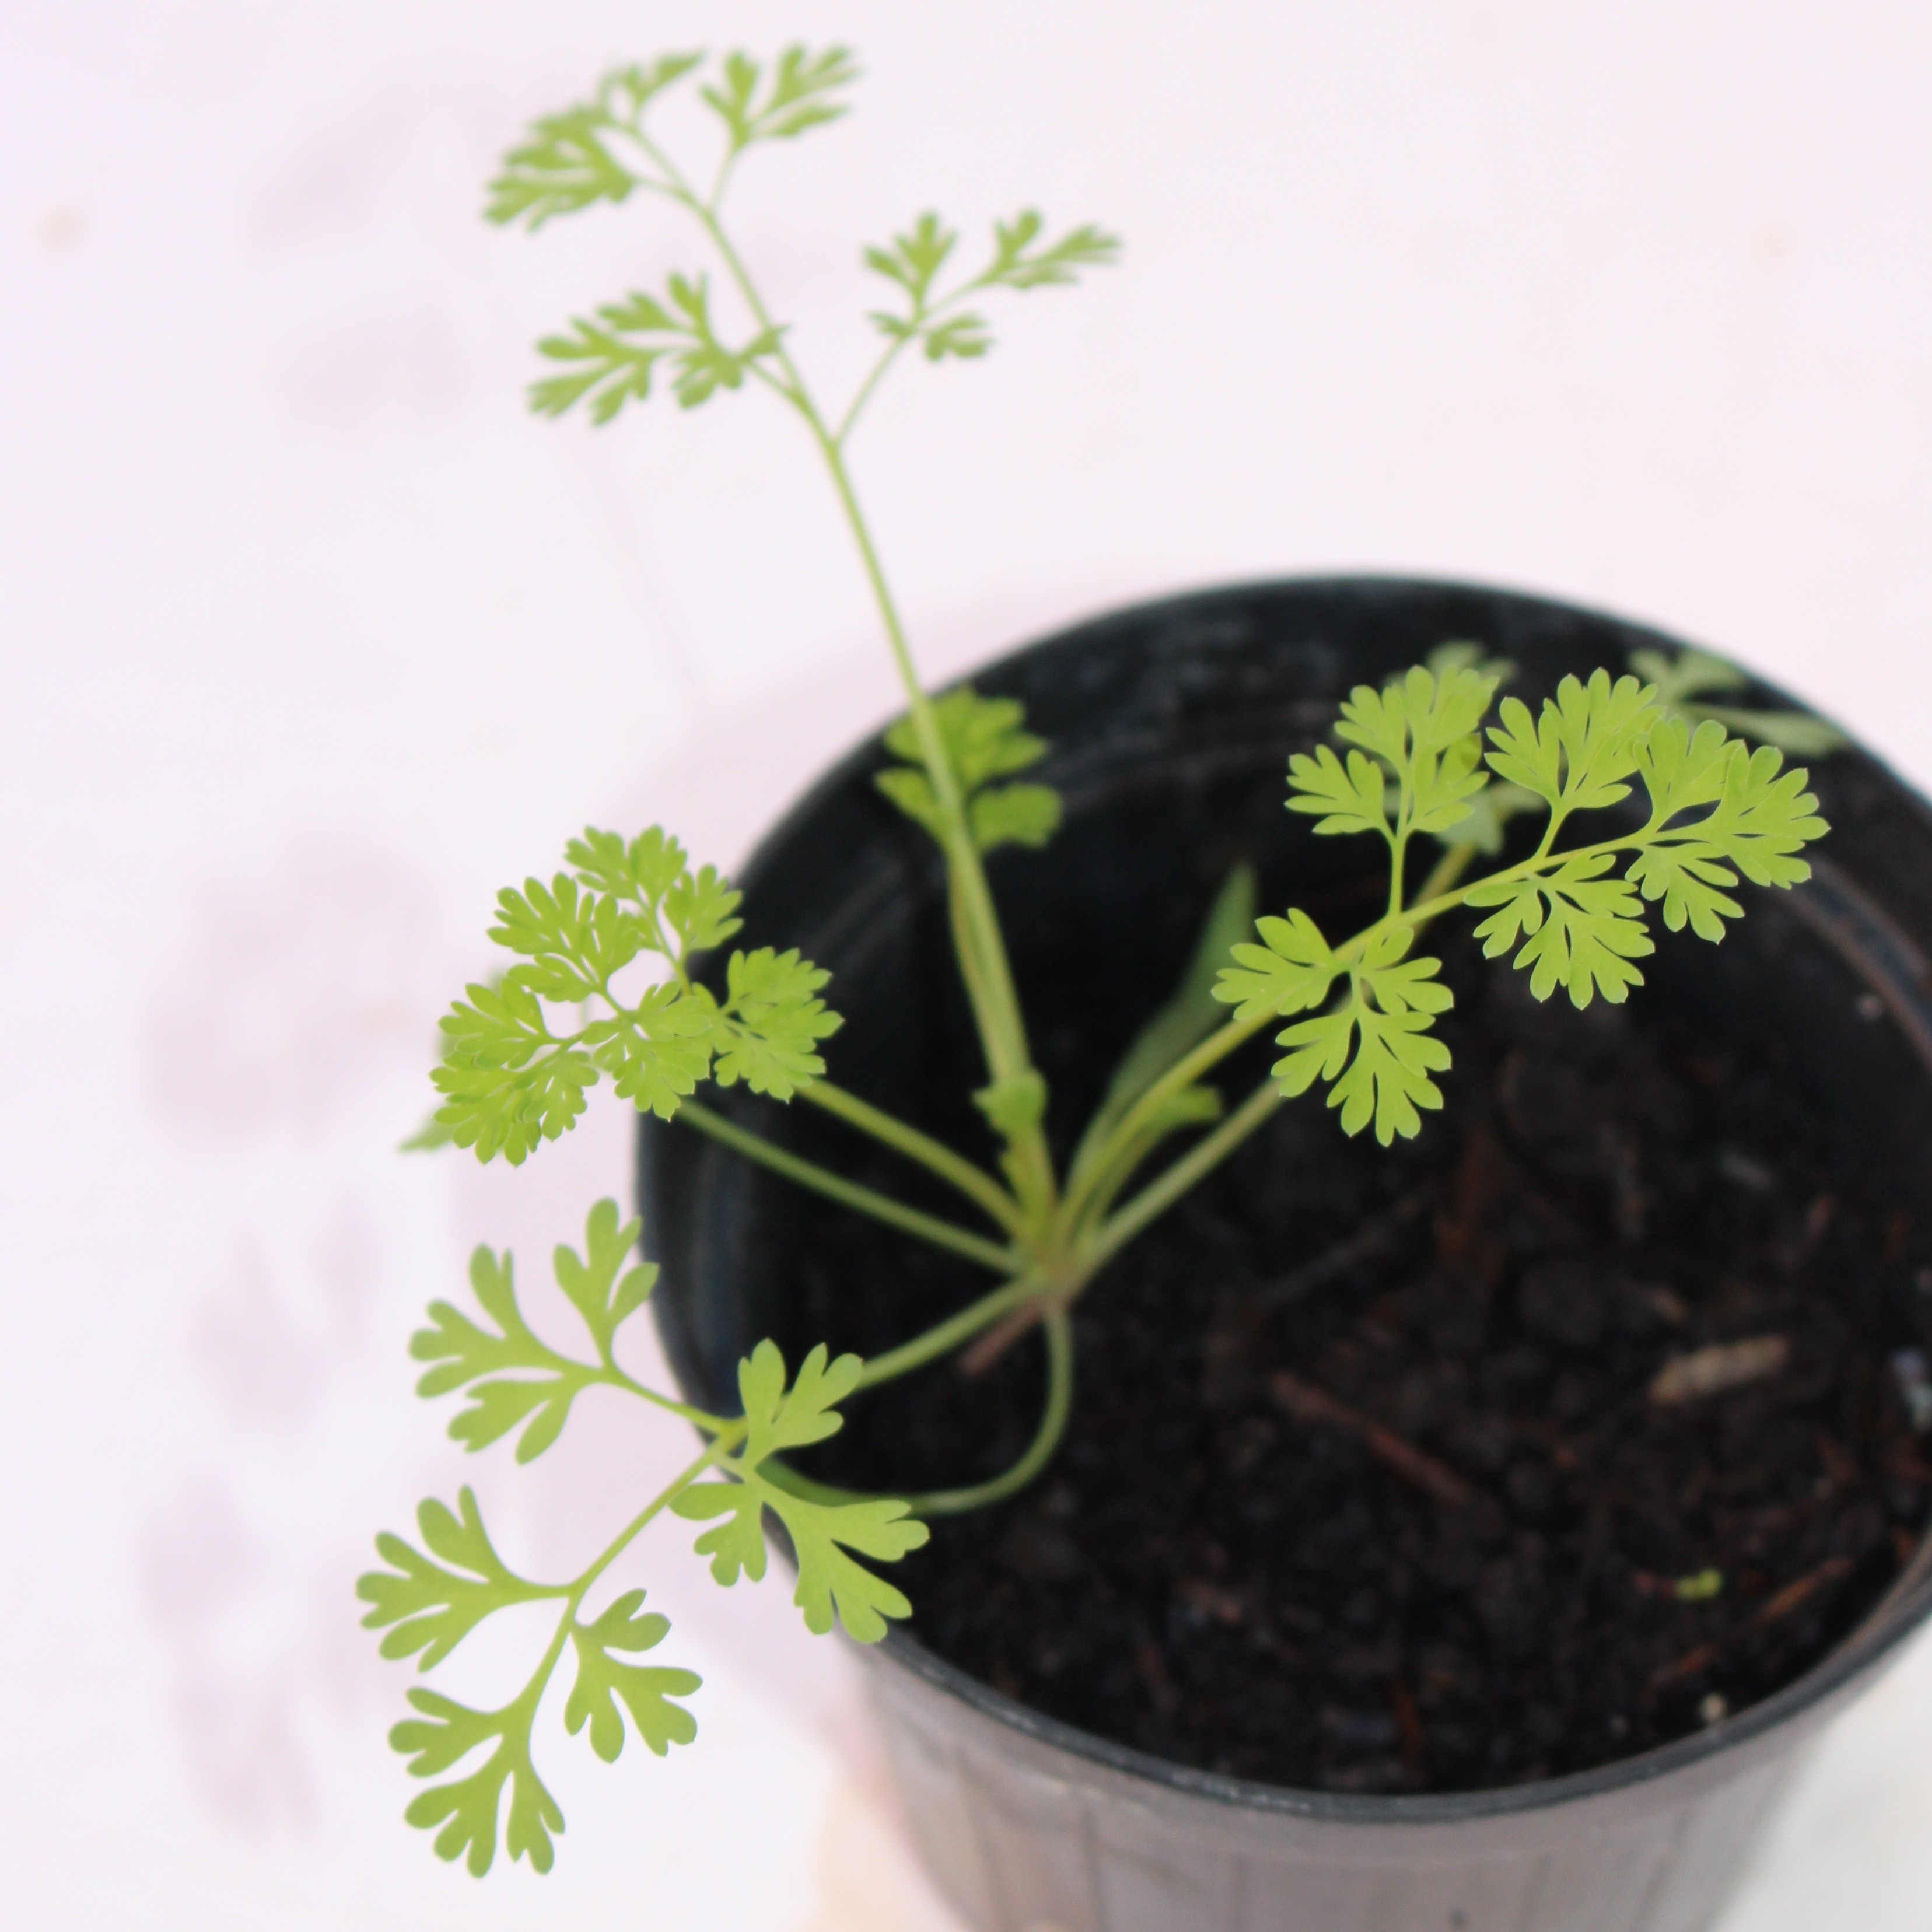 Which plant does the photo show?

Fumaria officinalis
